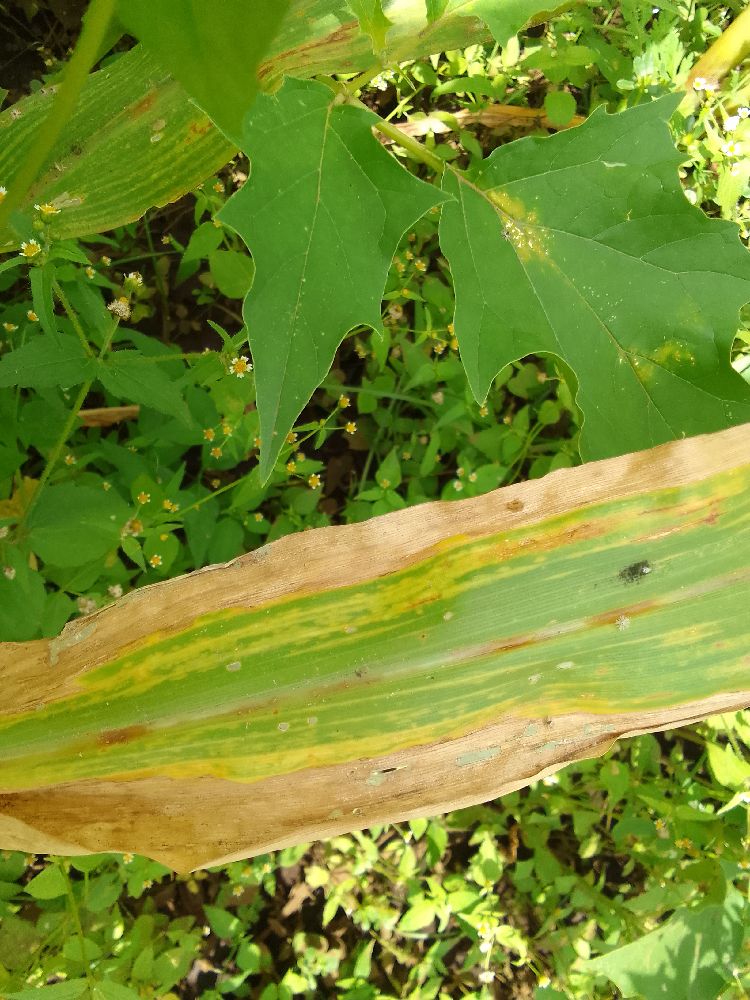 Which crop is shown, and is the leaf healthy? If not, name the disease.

maize, maize lethal necrosis
